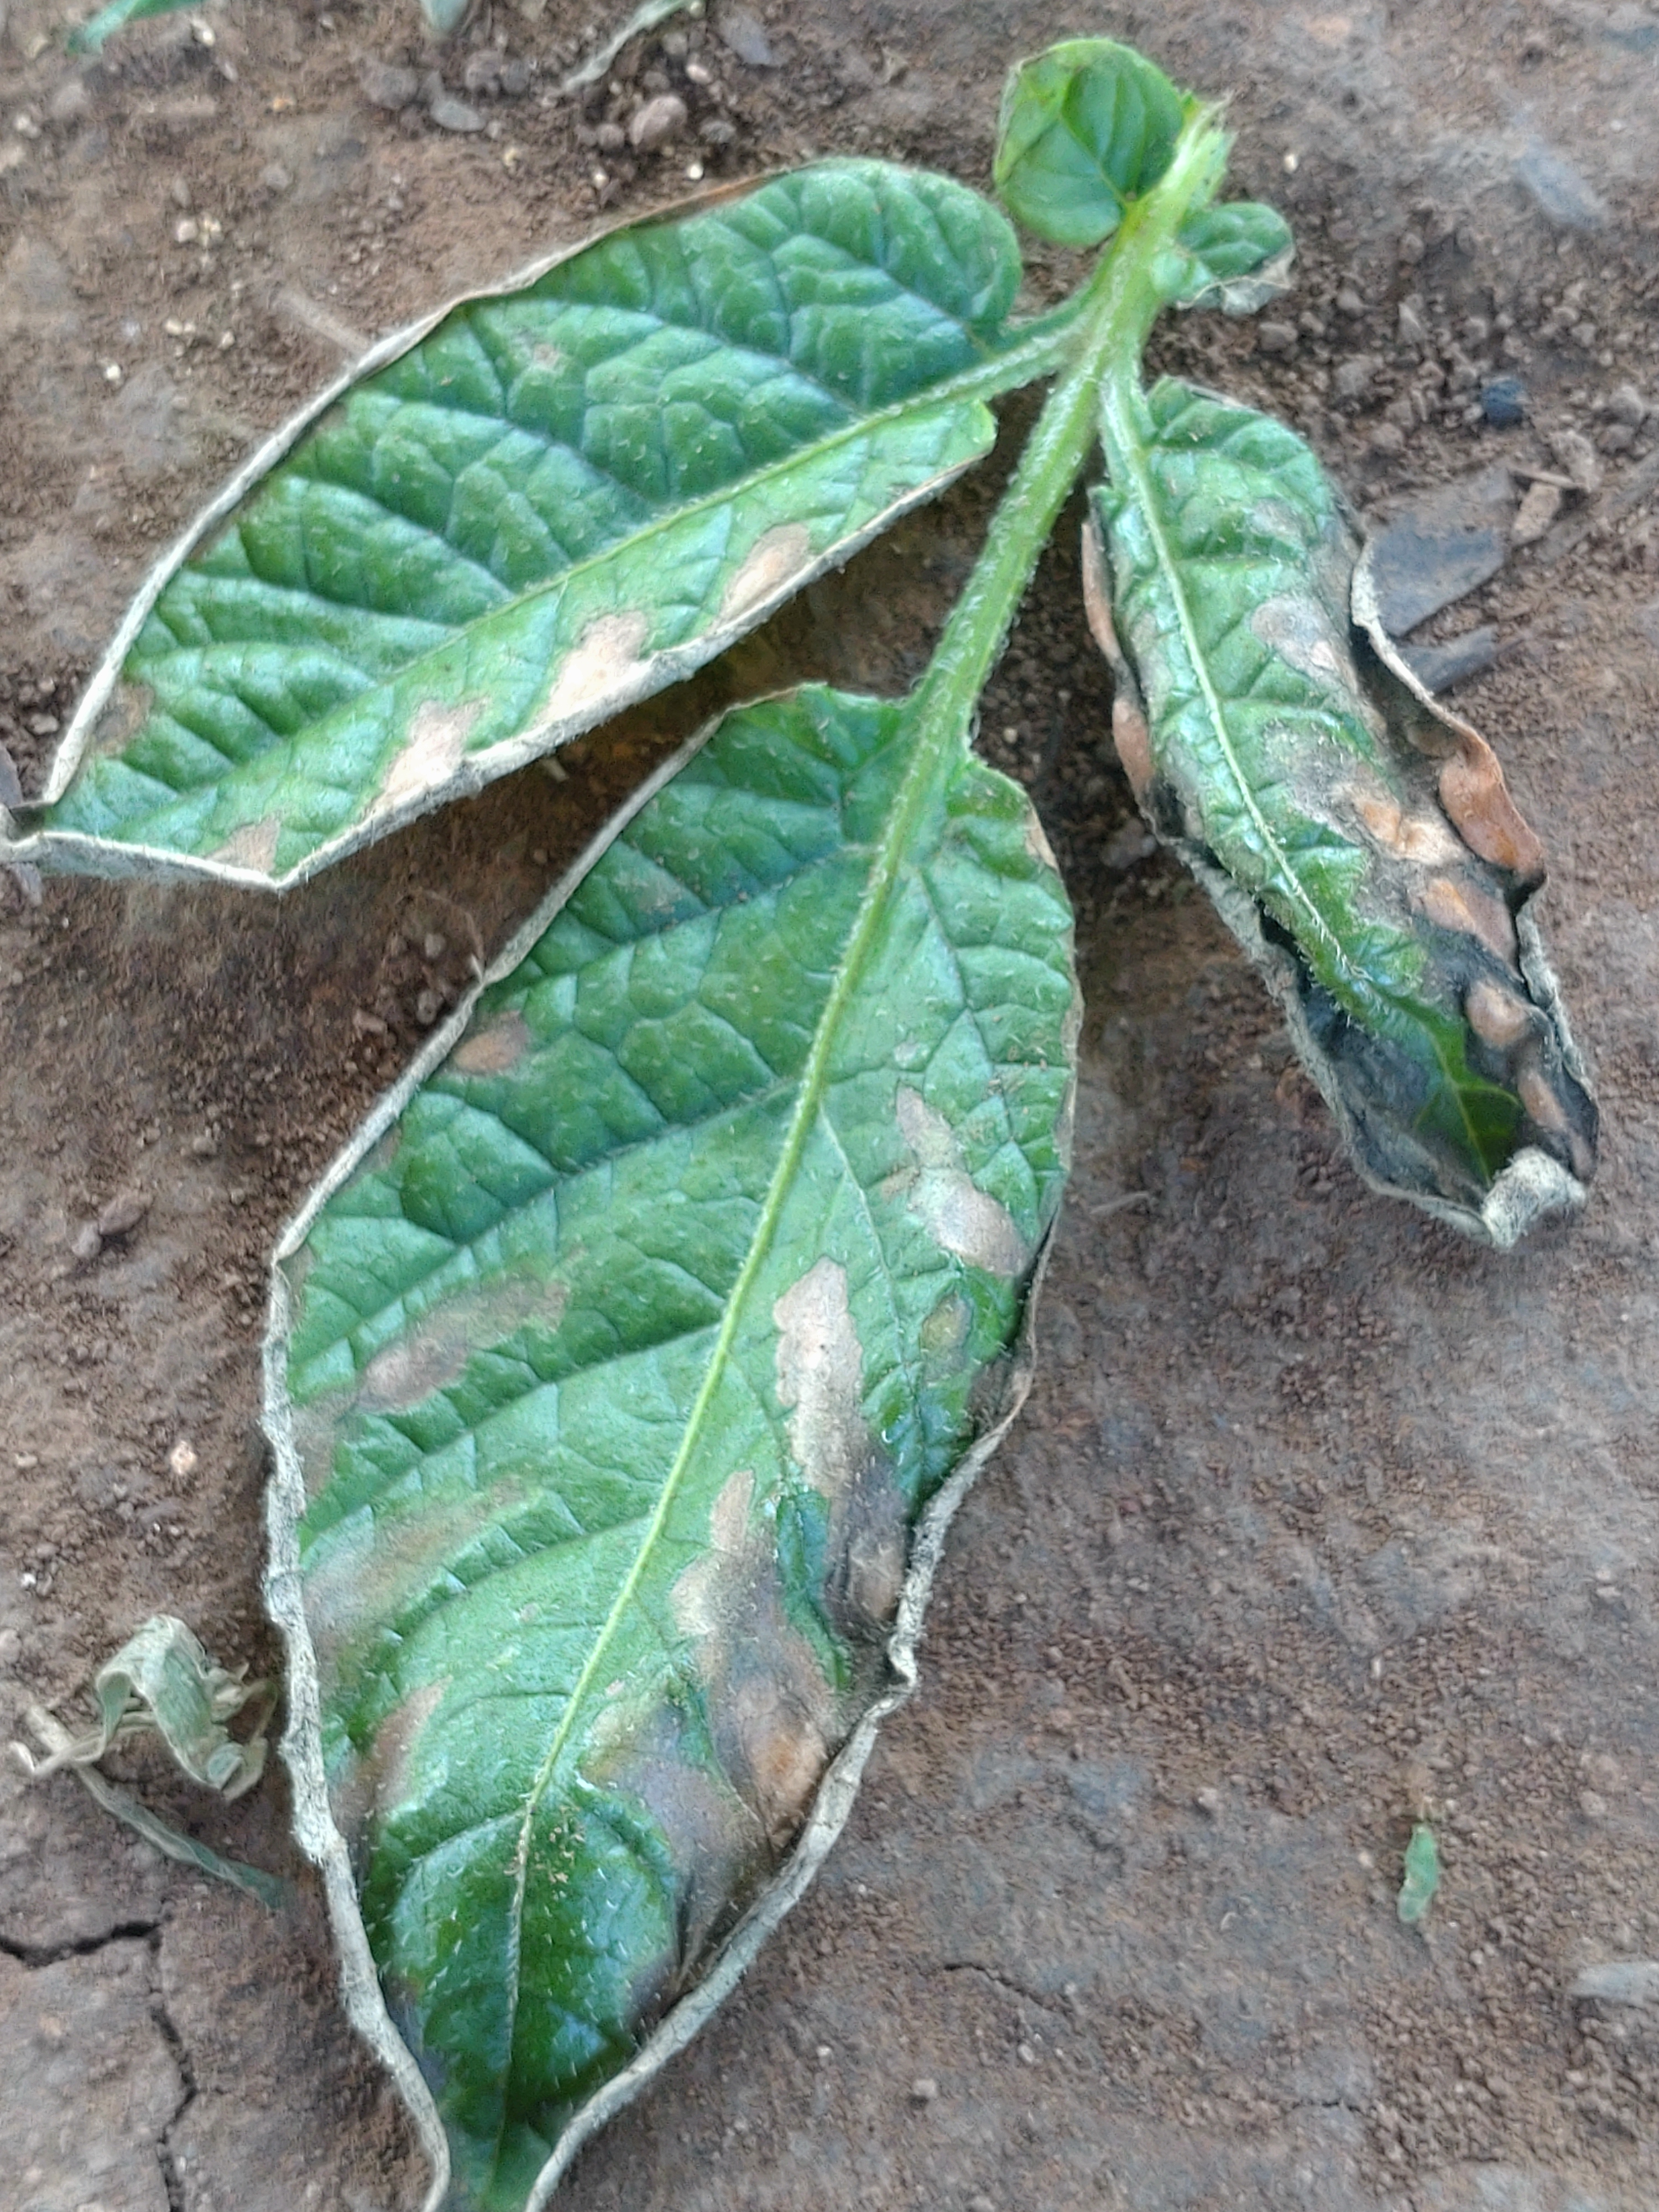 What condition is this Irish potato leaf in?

early blight
